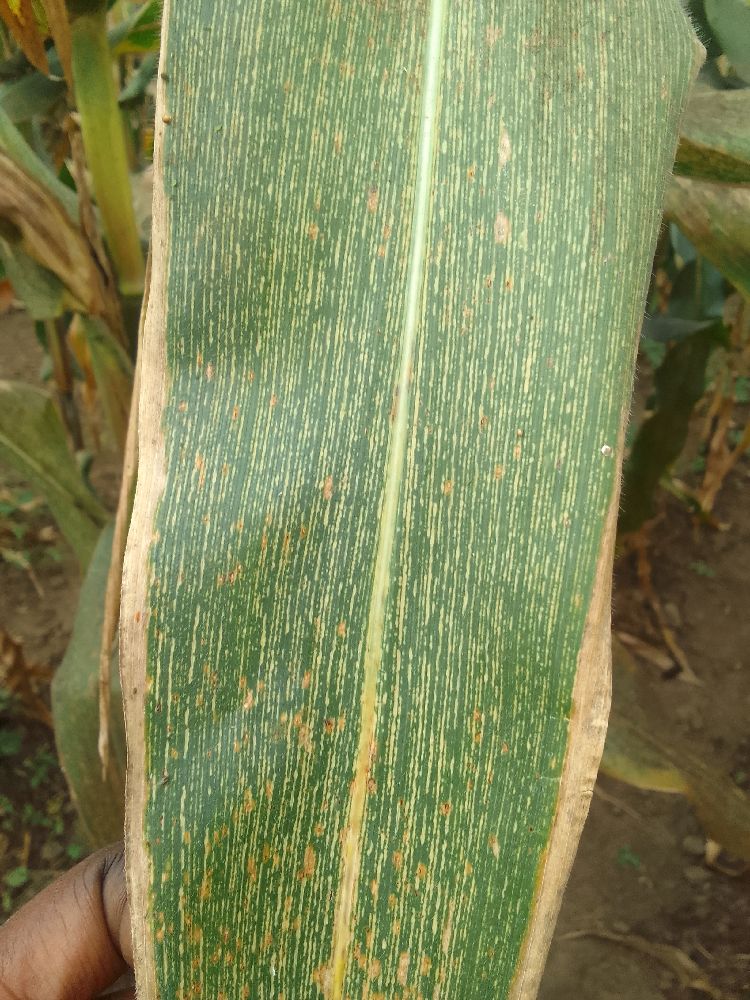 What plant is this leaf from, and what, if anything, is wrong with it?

maize, maize streak virus
